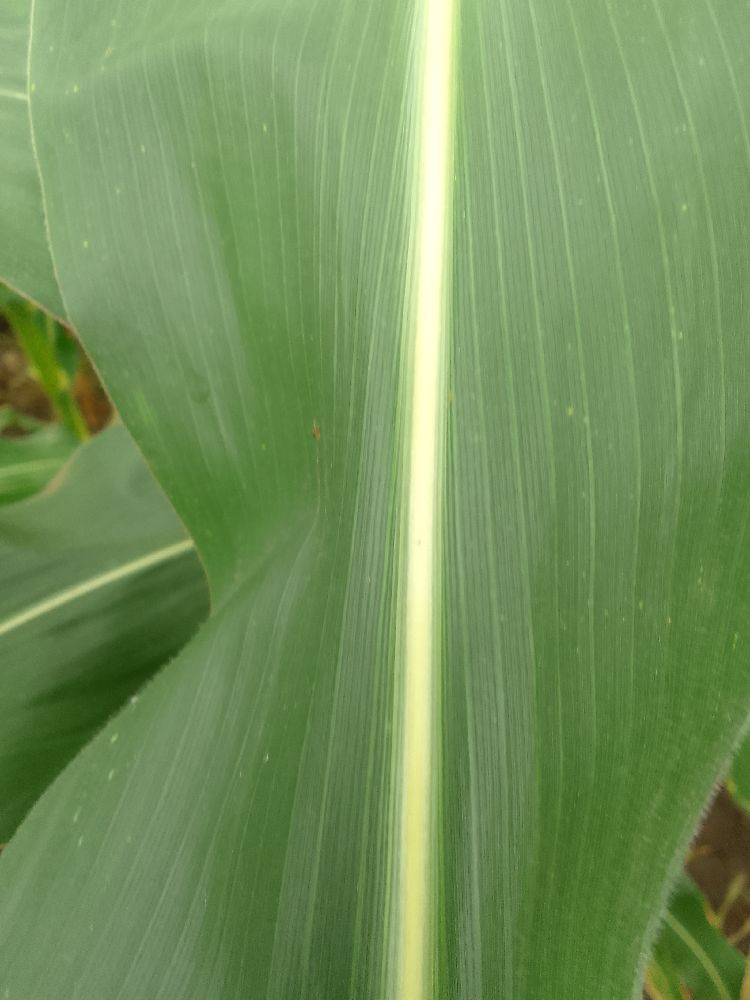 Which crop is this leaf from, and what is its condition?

maize, healthy
